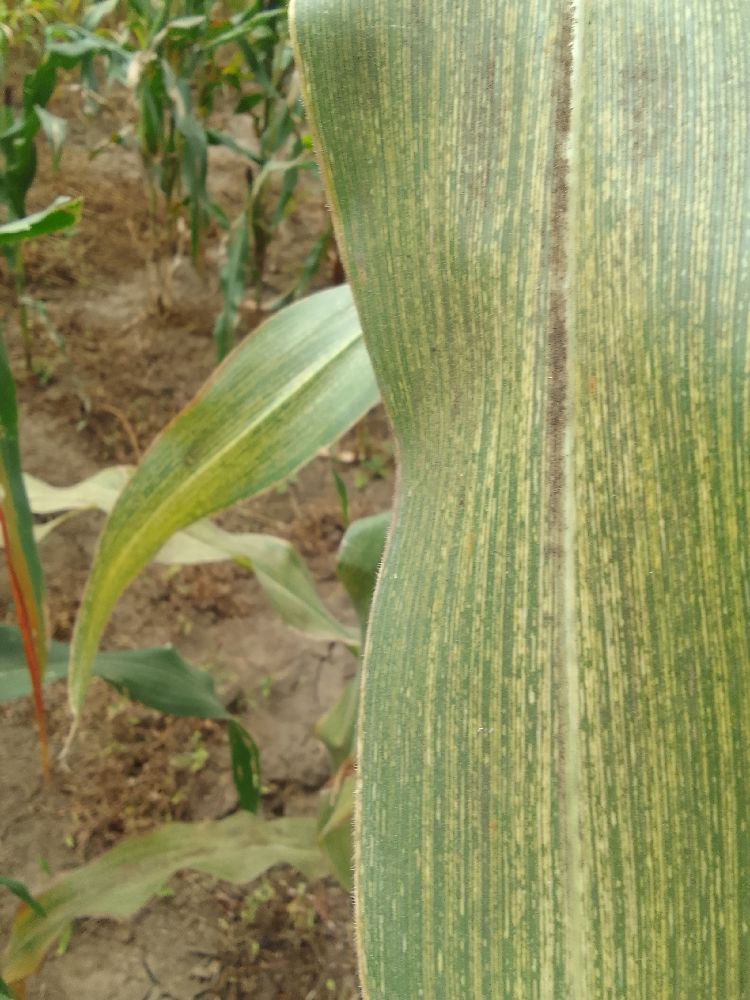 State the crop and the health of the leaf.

maize, maize streak virus
